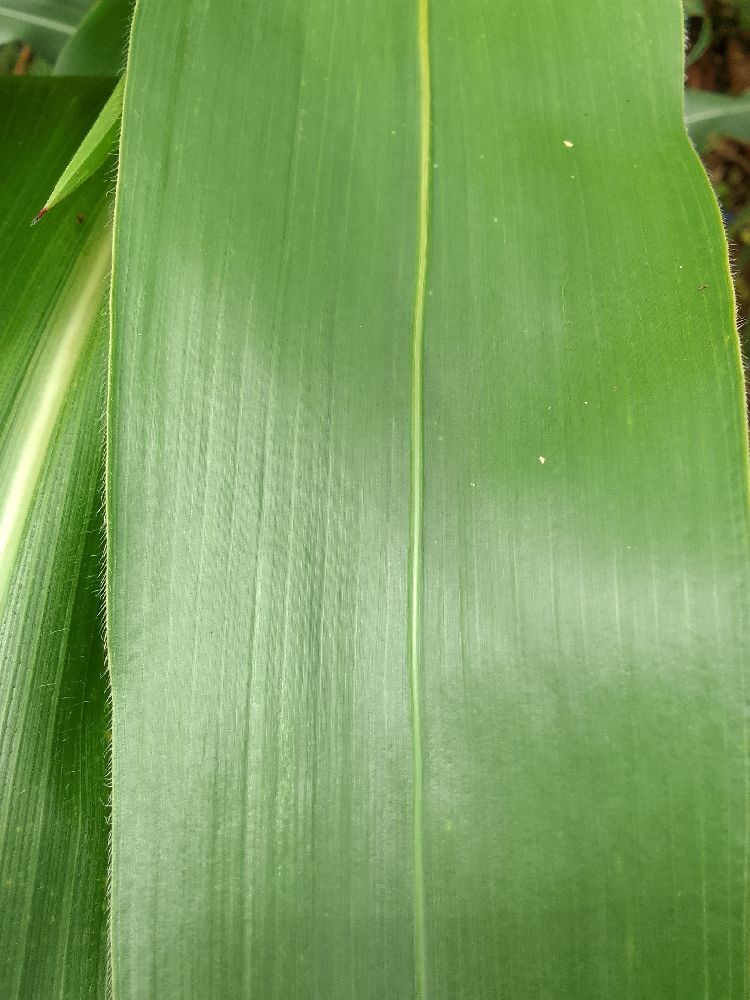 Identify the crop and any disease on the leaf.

maize, healthy
